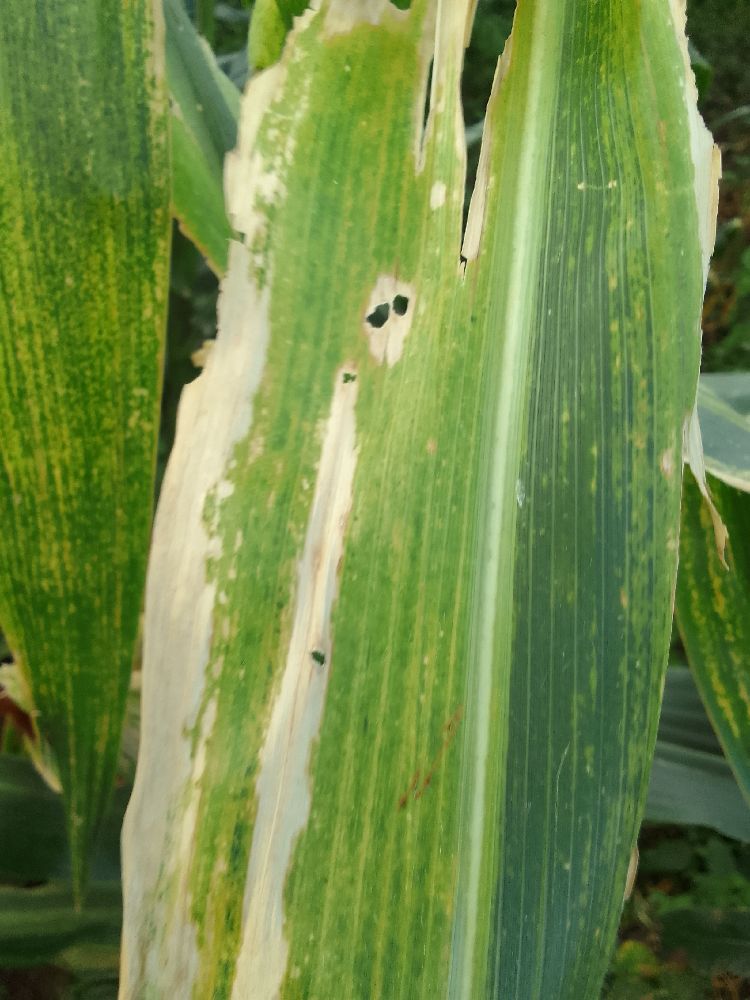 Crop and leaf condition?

maize, maize lethal necrosis
